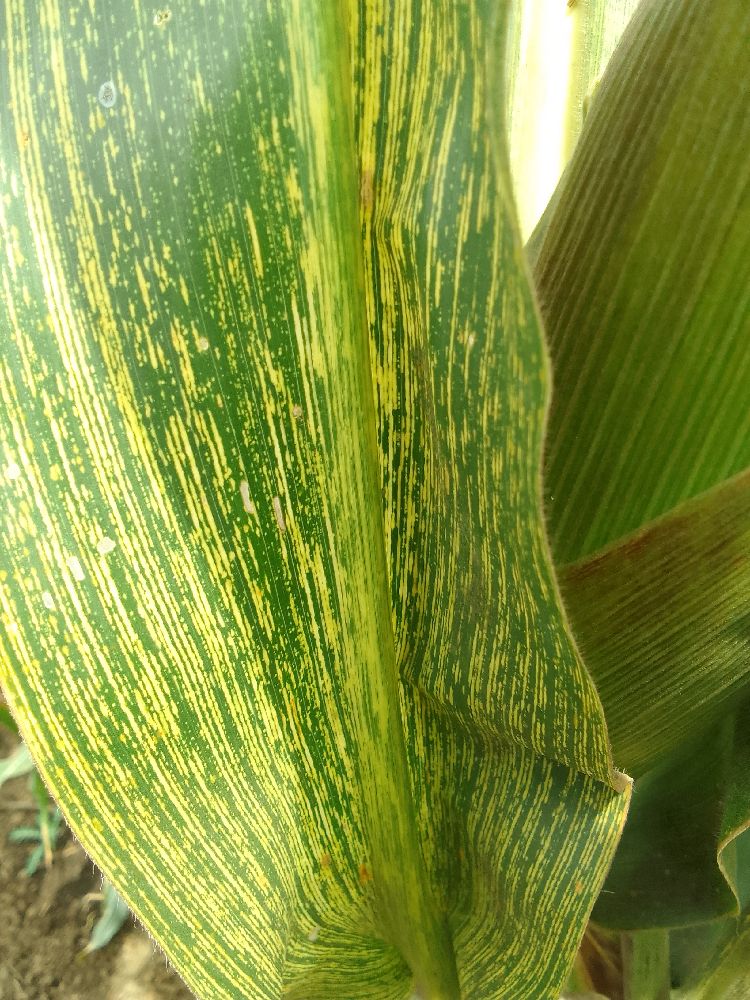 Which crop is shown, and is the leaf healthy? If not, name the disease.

maize, maize streak virus
